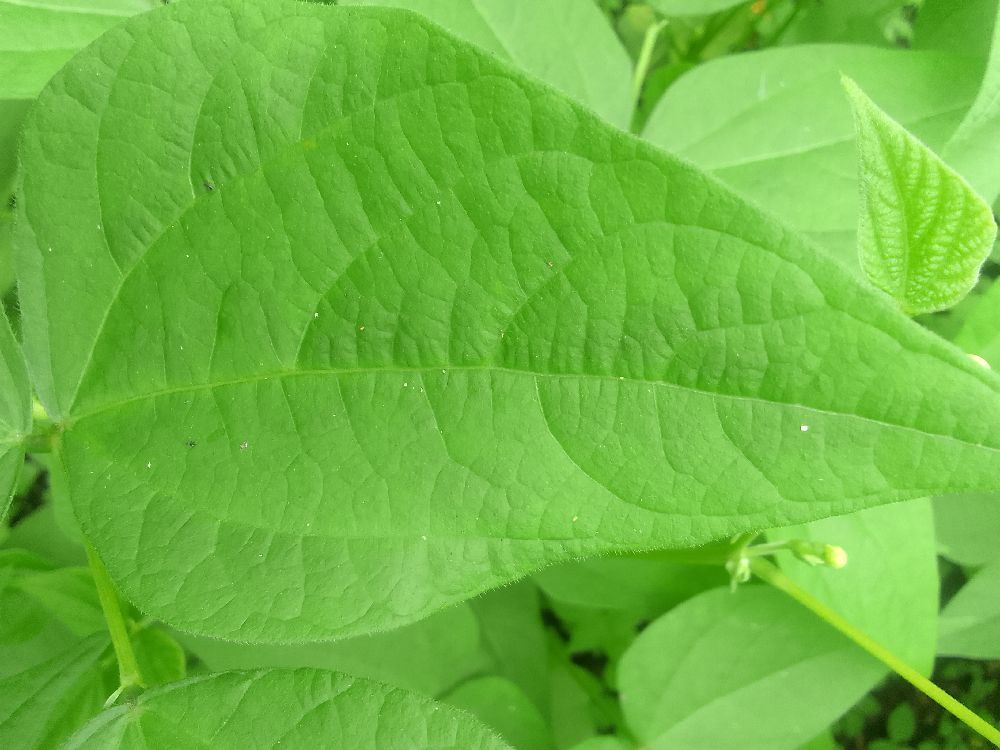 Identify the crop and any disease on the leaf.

common bean, healthy
